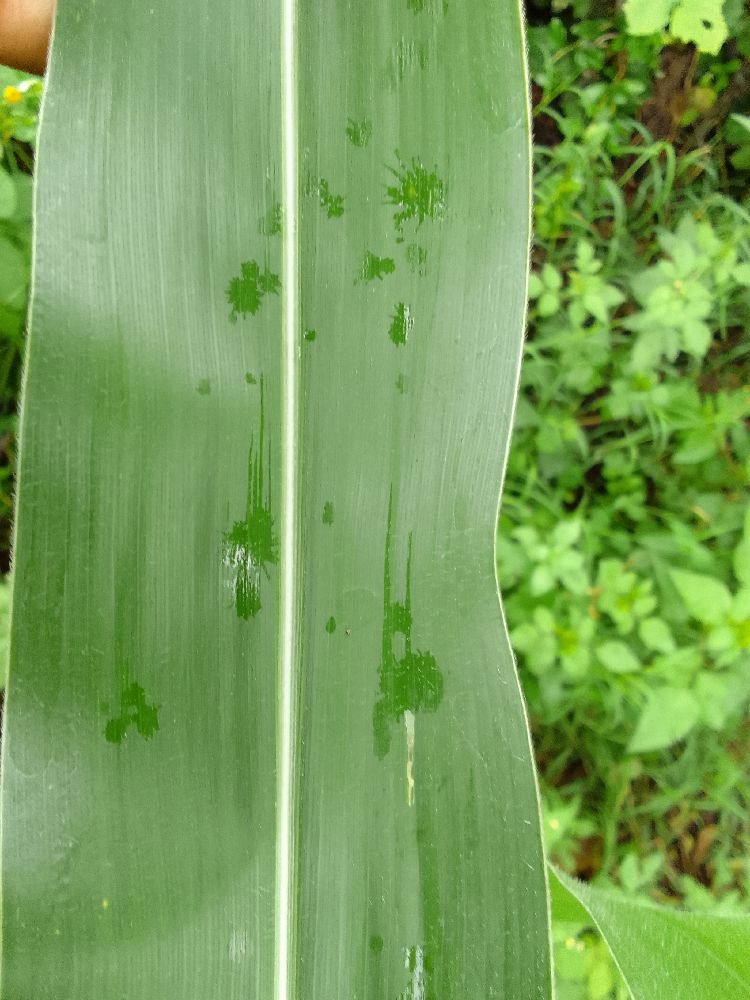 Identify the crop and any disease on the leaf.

maize, healthy
